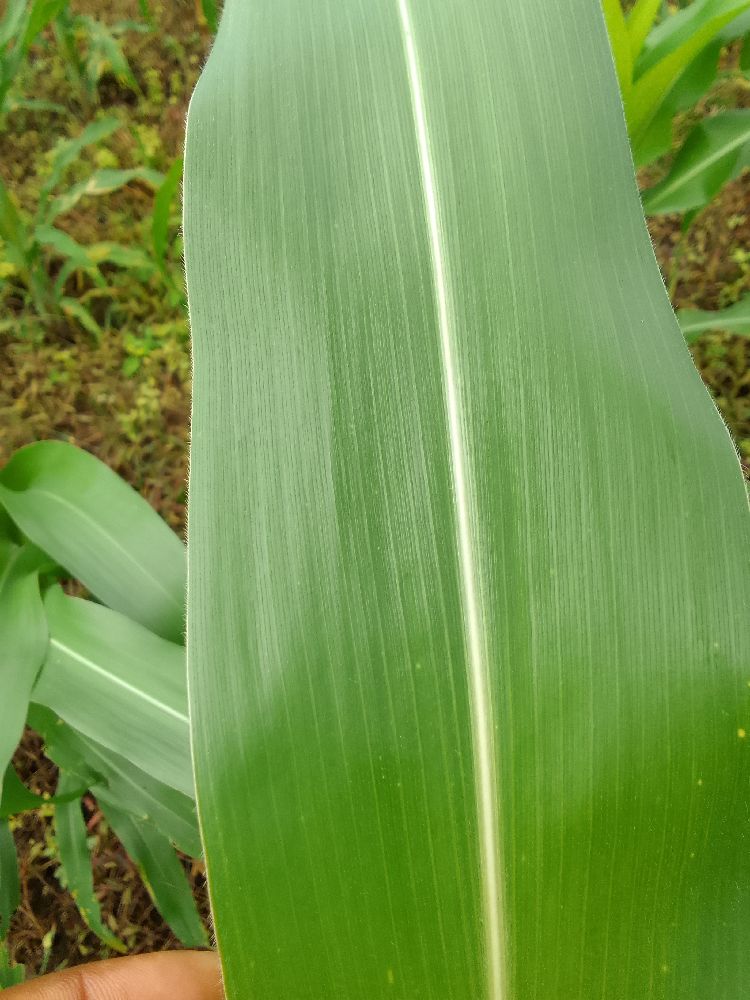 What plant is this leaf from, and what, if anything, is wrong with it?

maize, healthy
